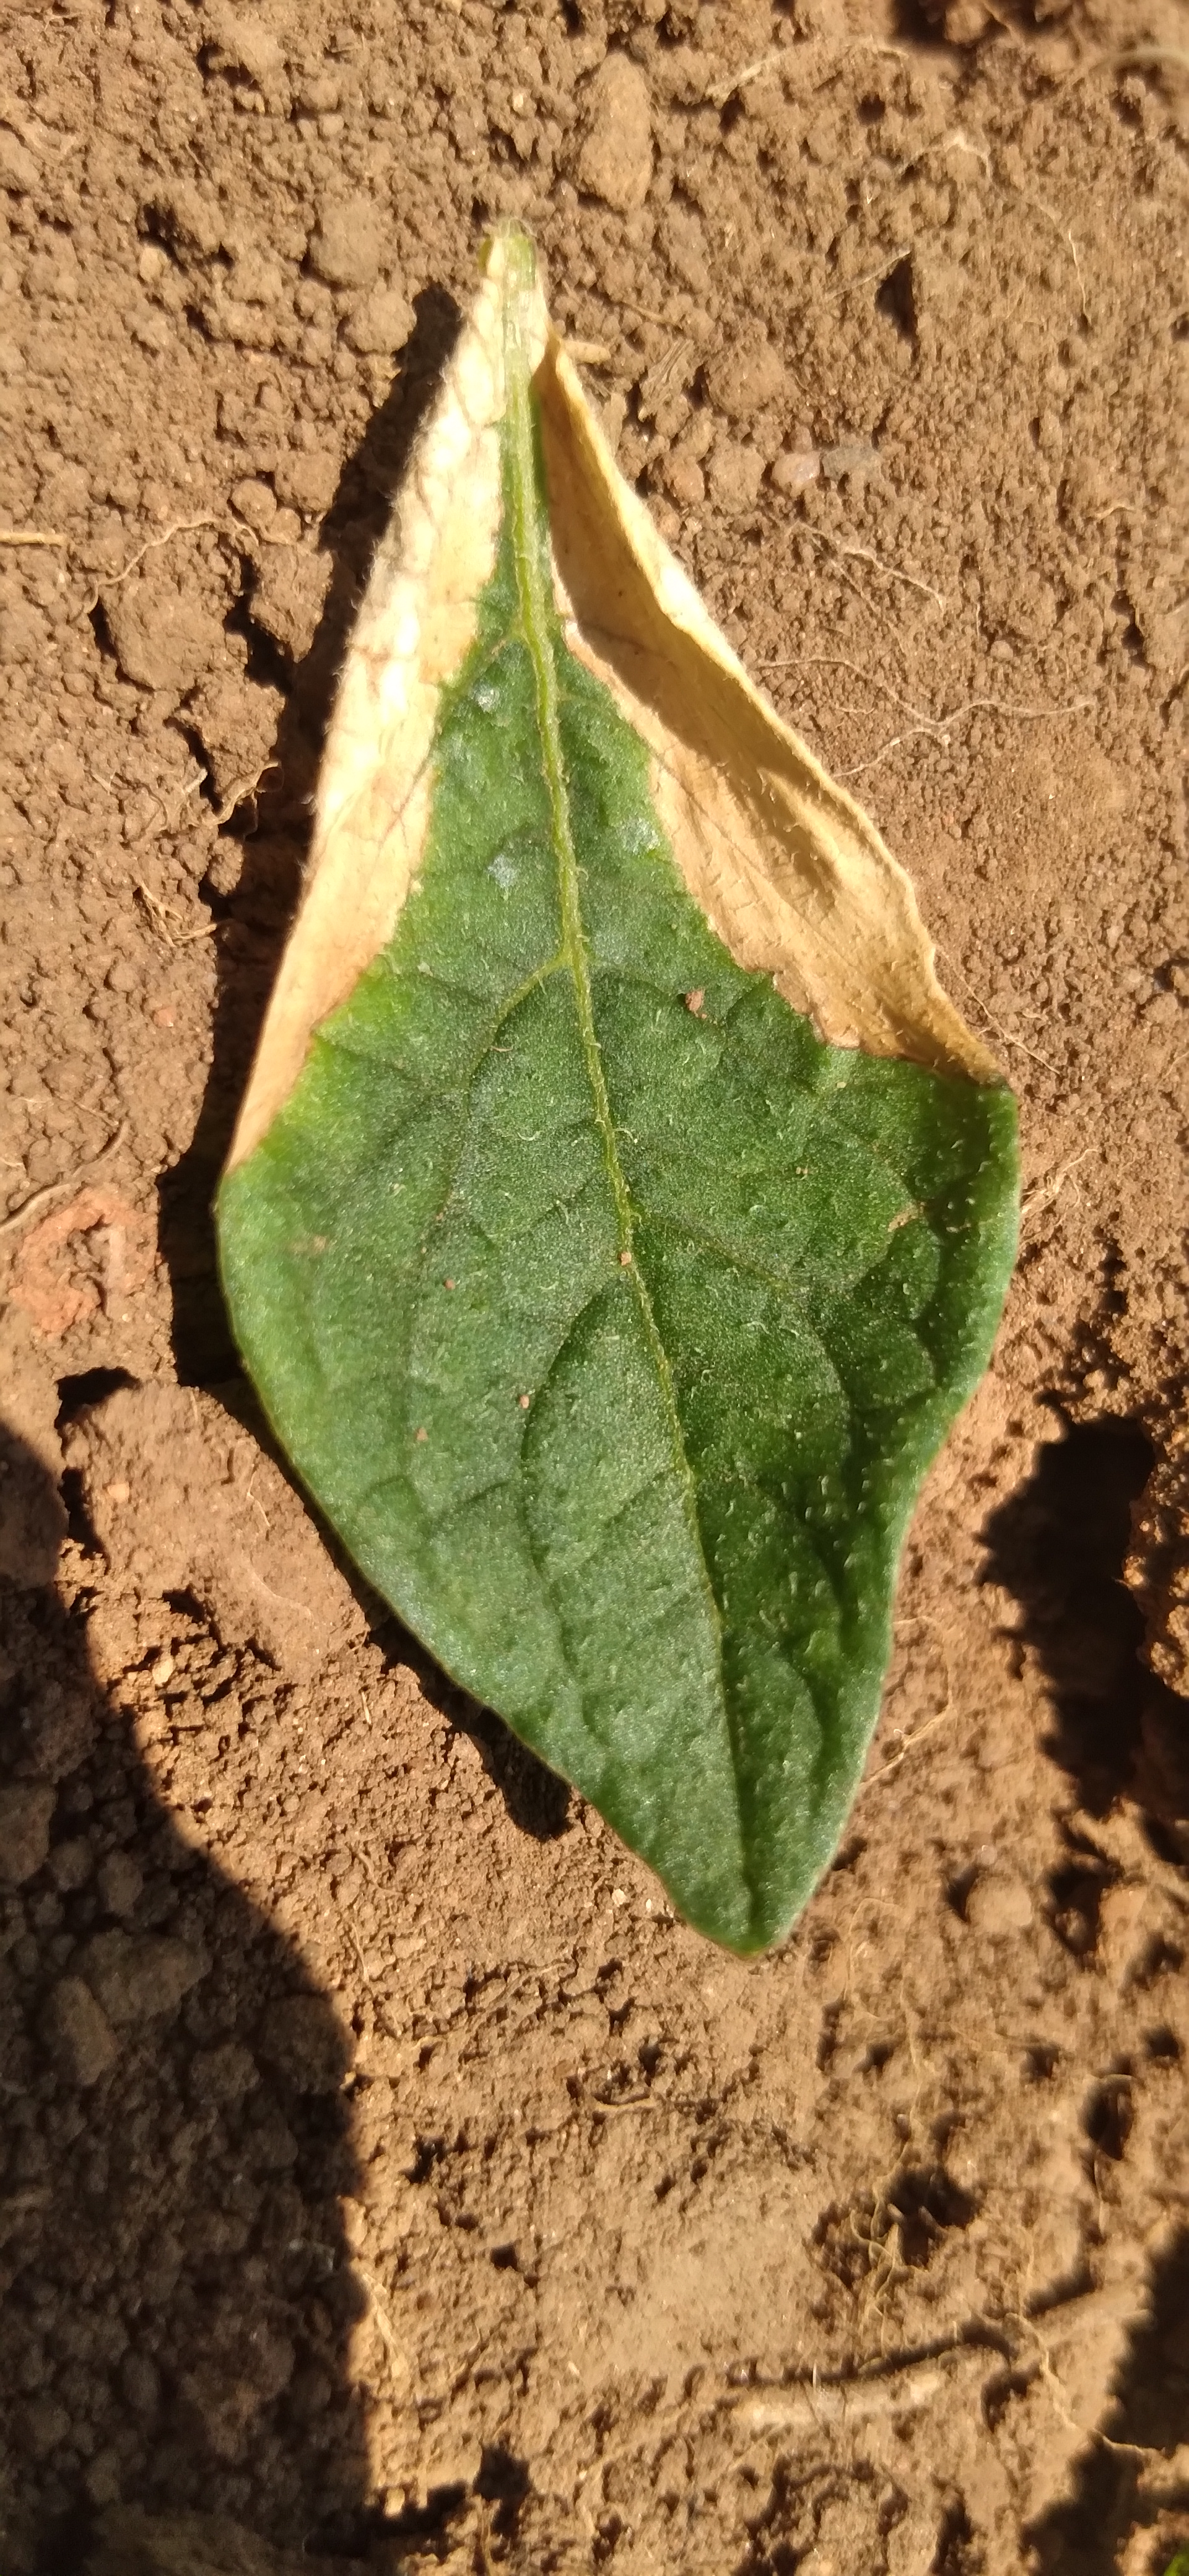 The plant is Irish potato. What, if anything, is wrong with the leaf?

early blight
